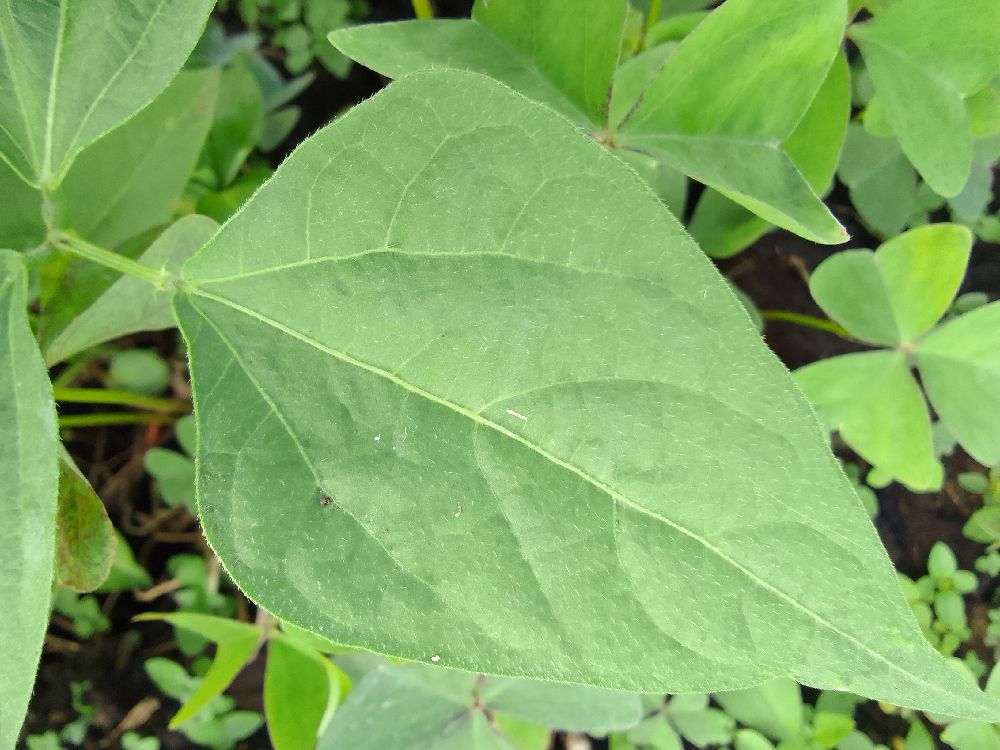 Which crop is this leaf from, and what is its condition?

common bean, healthy
